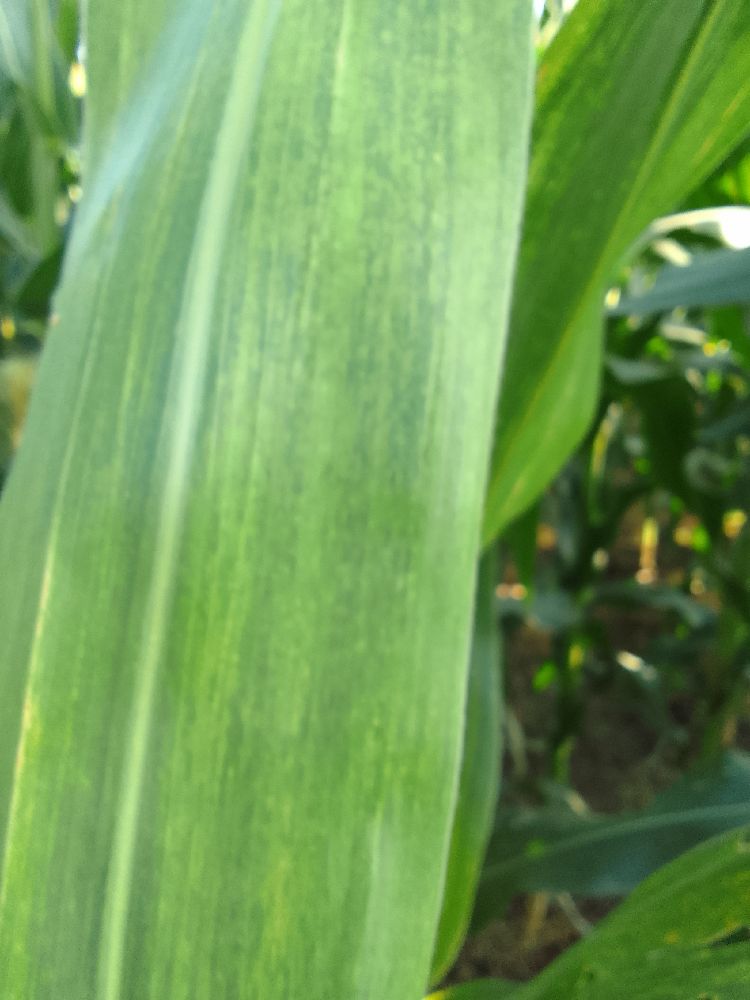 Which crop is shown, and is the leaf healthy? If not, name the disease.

maize, maize lethal necrosis
